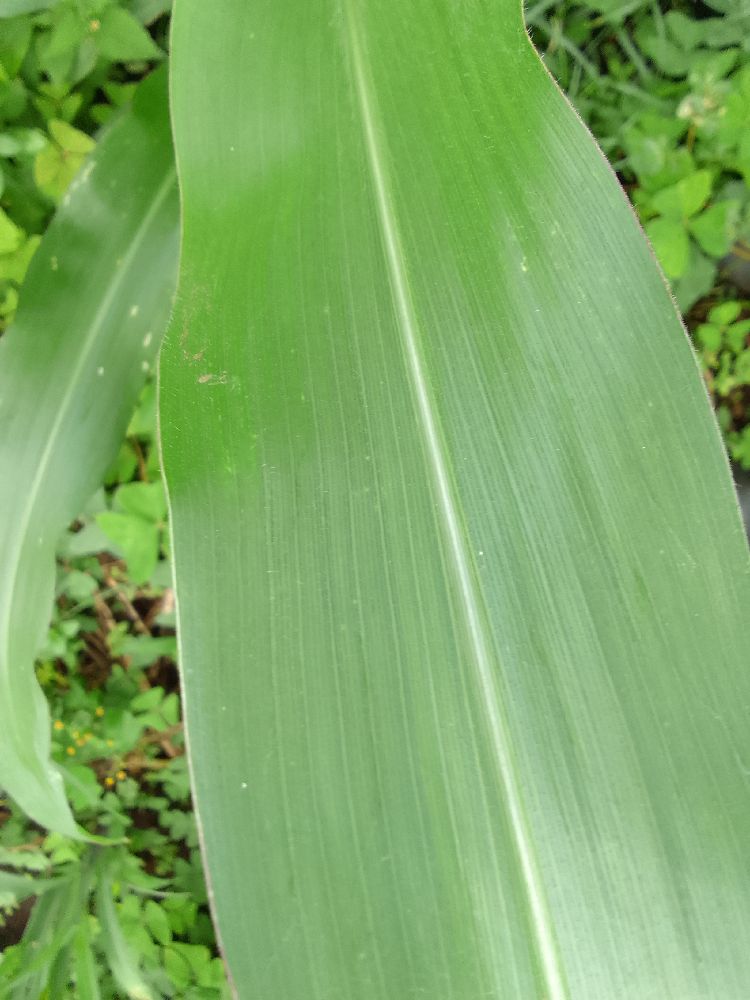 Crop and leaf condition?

maize, healthy
